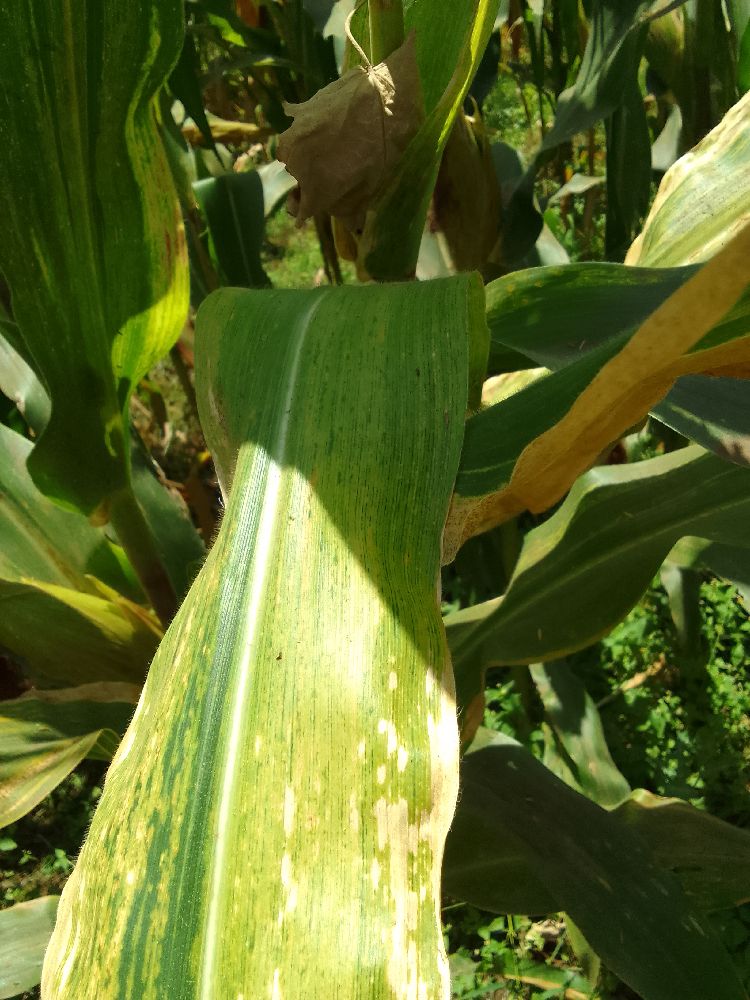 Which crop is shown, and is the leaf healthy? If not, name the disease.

maize, maize lethal necrosis
